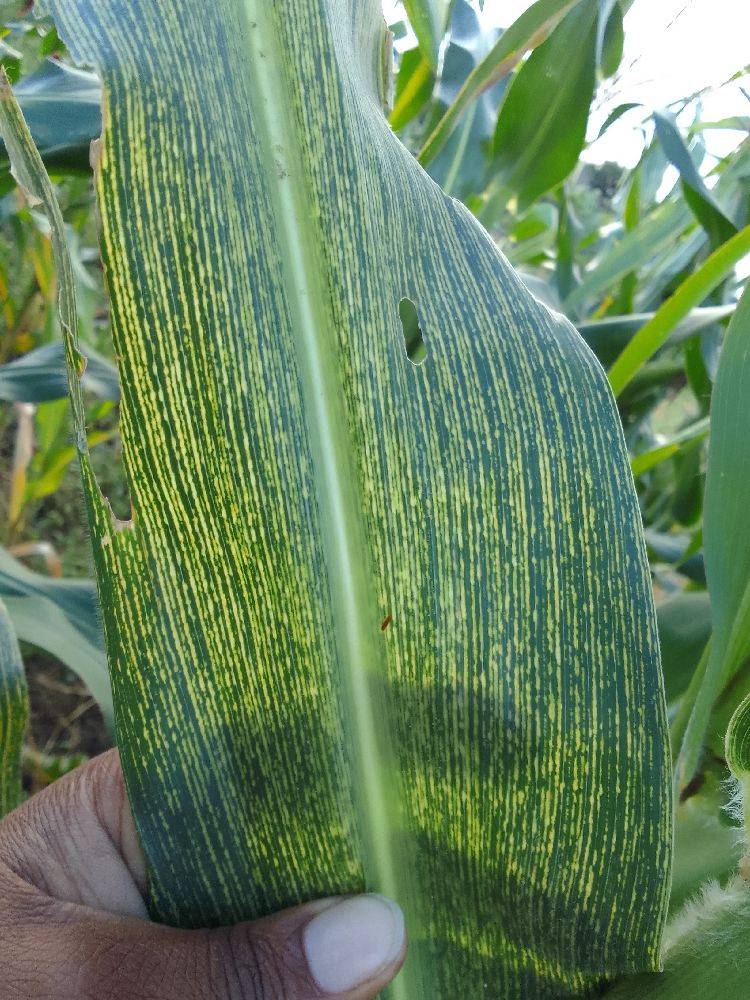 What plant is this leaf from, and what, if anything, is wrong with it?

maize, maize streak virus
